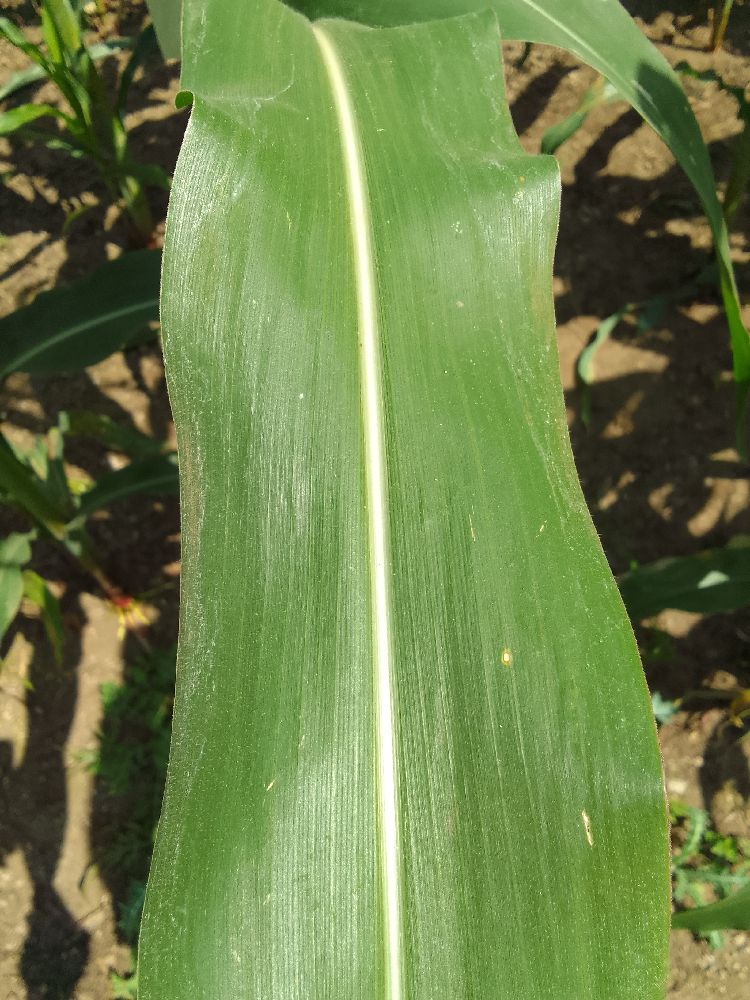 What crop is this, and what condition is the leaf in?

maize, healthy
